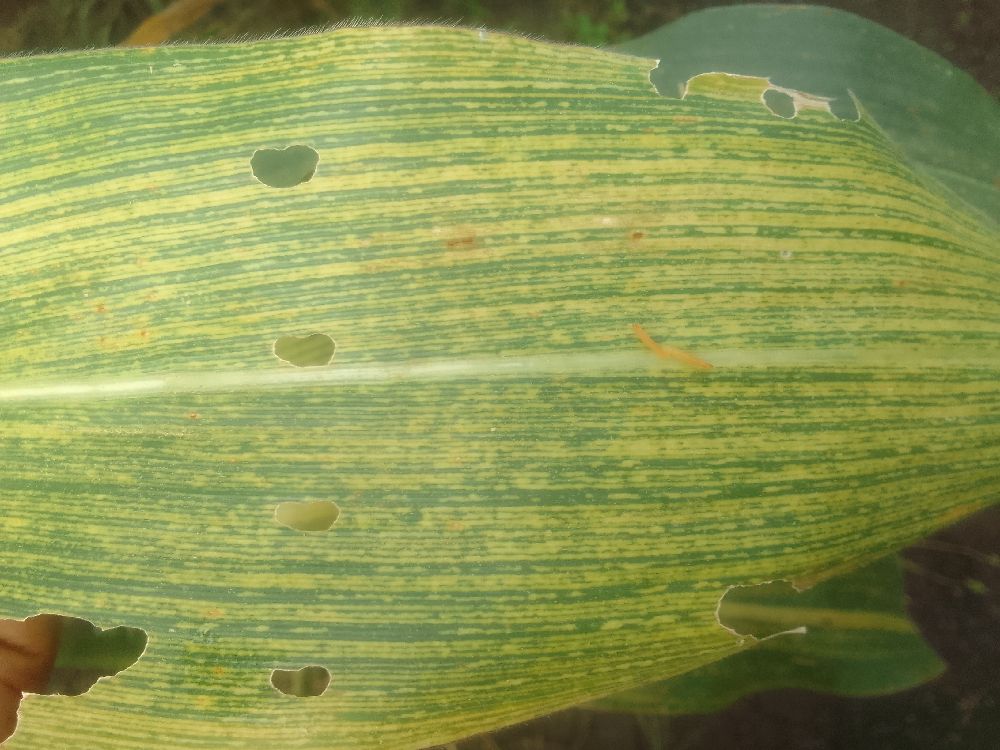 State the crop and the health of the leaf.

maize, maize streak virus
